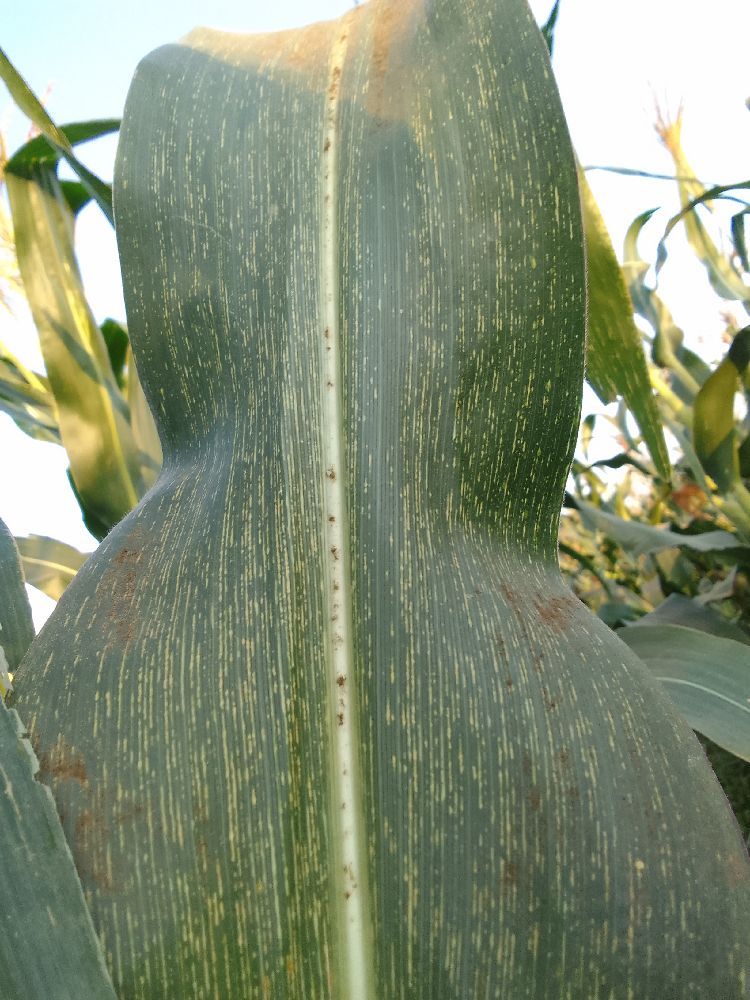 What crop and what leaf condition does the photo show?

maize, maize streak virus
